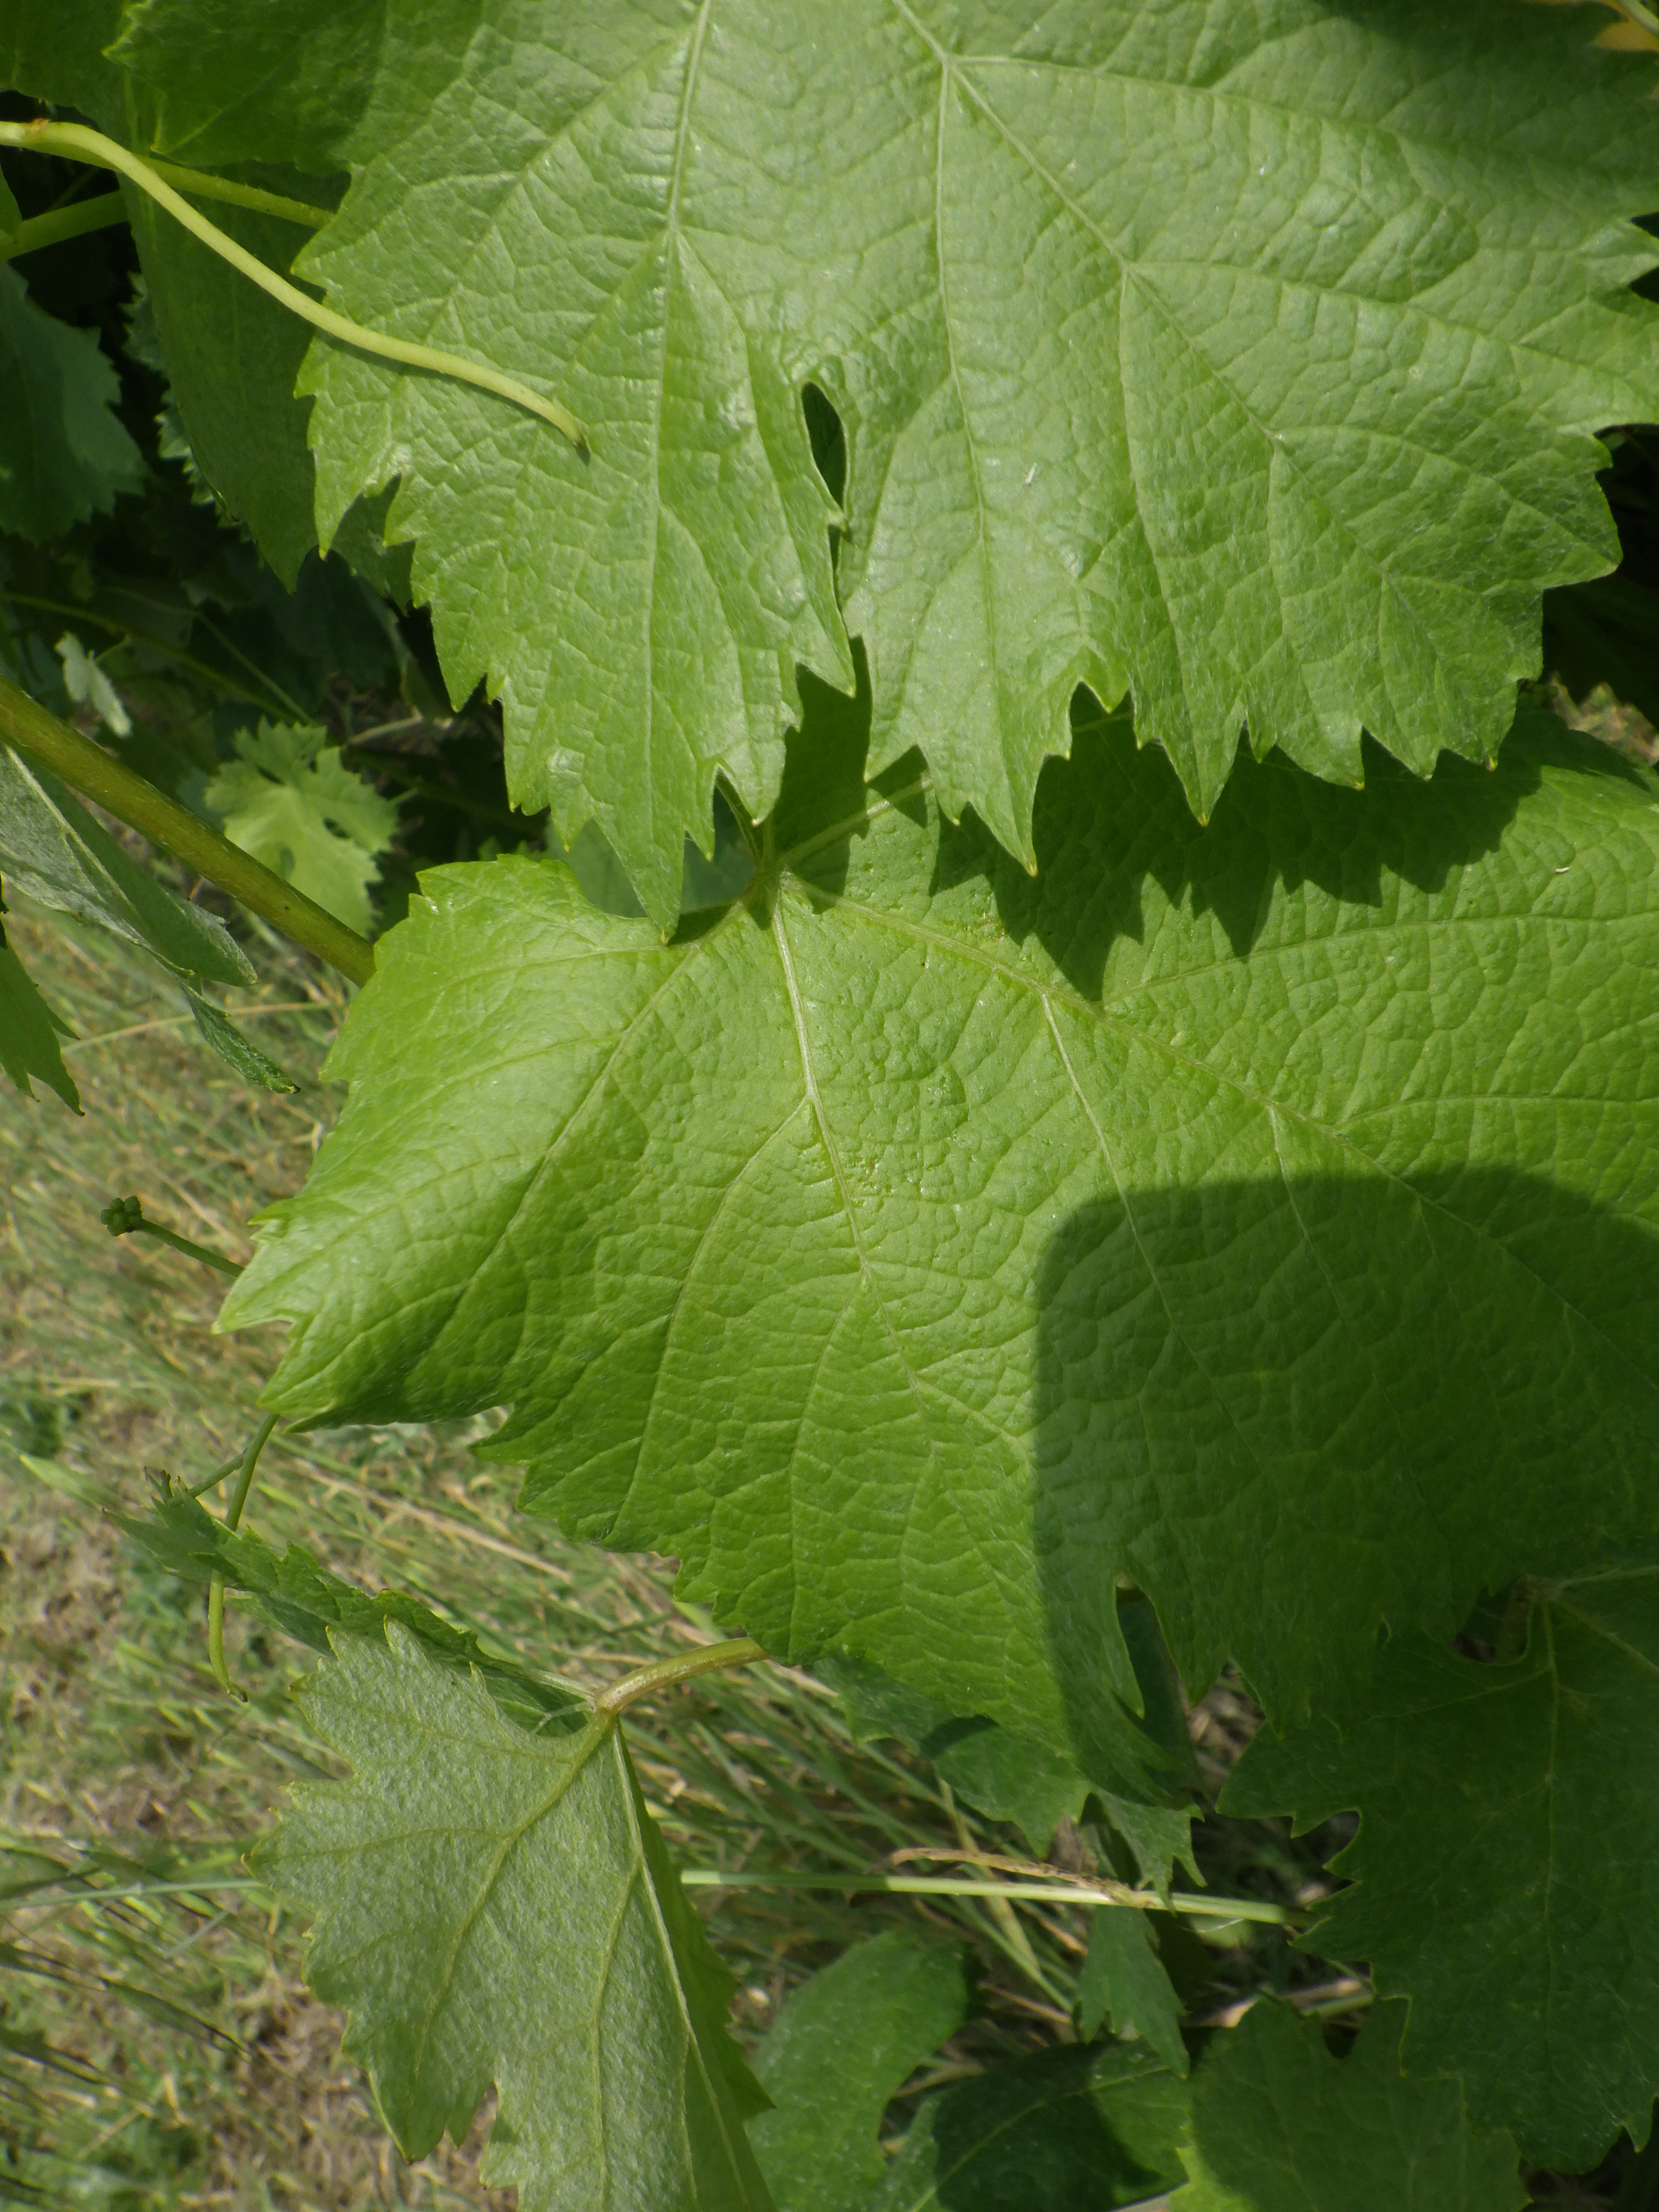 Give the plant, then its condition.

grapevine, healthy
